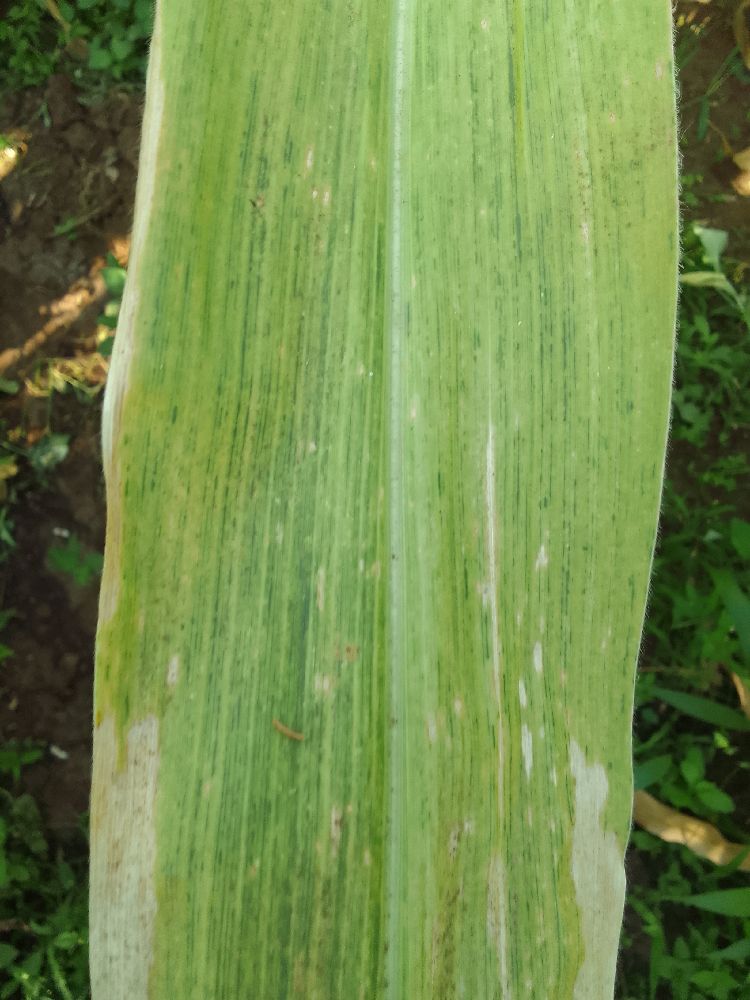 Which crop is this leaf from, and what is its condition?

maize, maize lethal necrosis
